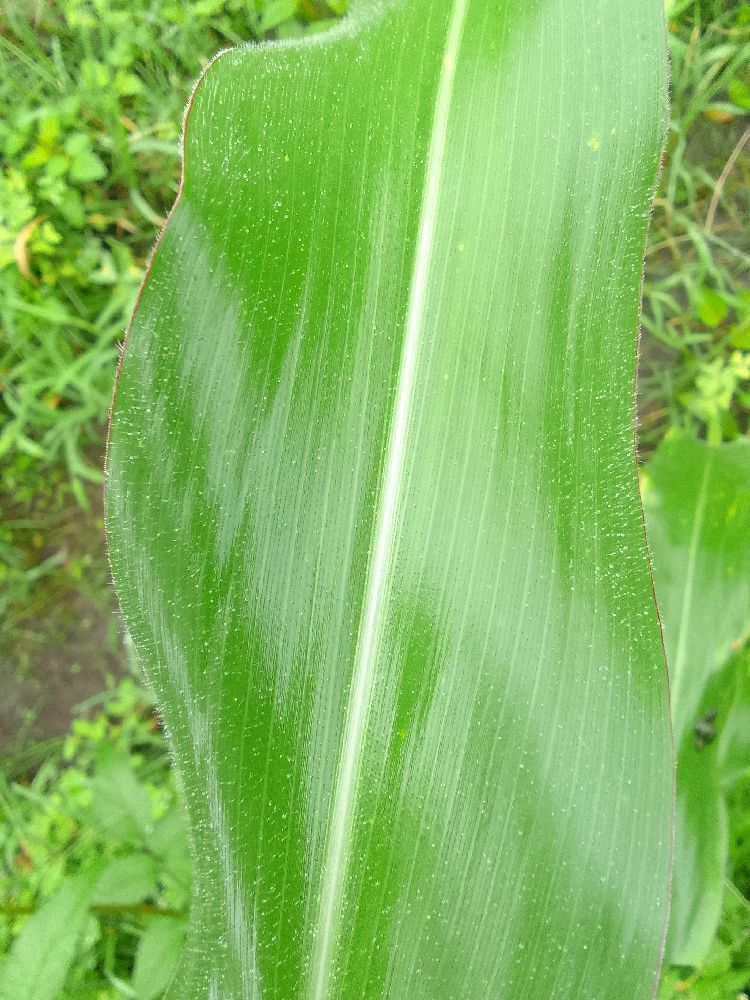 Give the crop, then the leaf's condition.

maize, healthy
